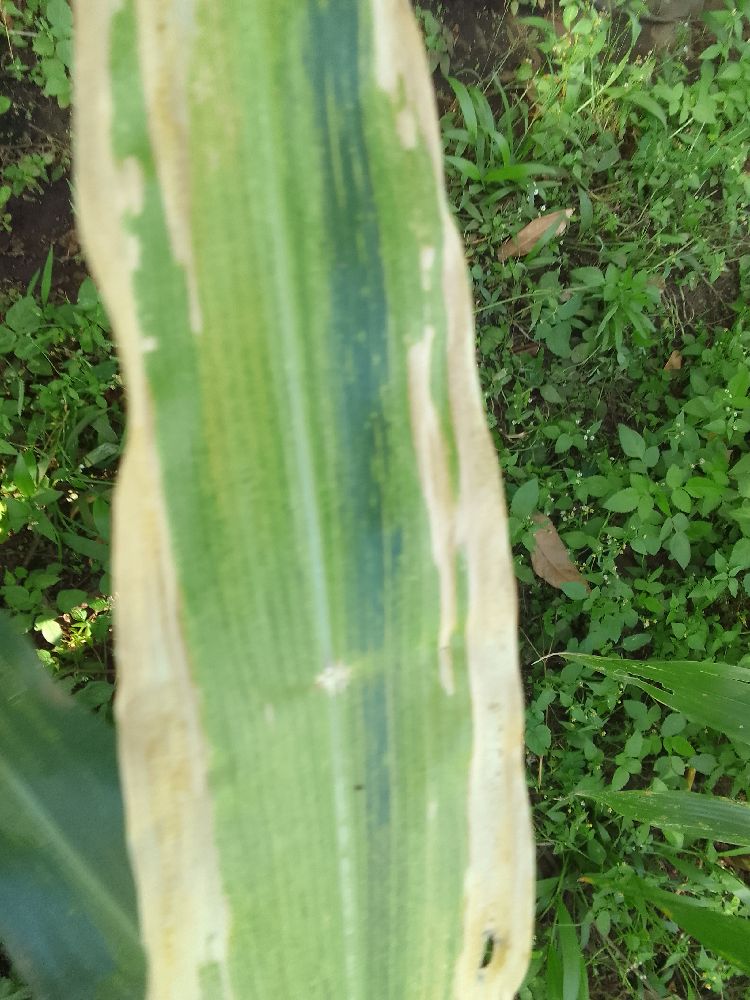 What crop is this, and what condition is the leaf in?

maize, maize lethal necrosis
